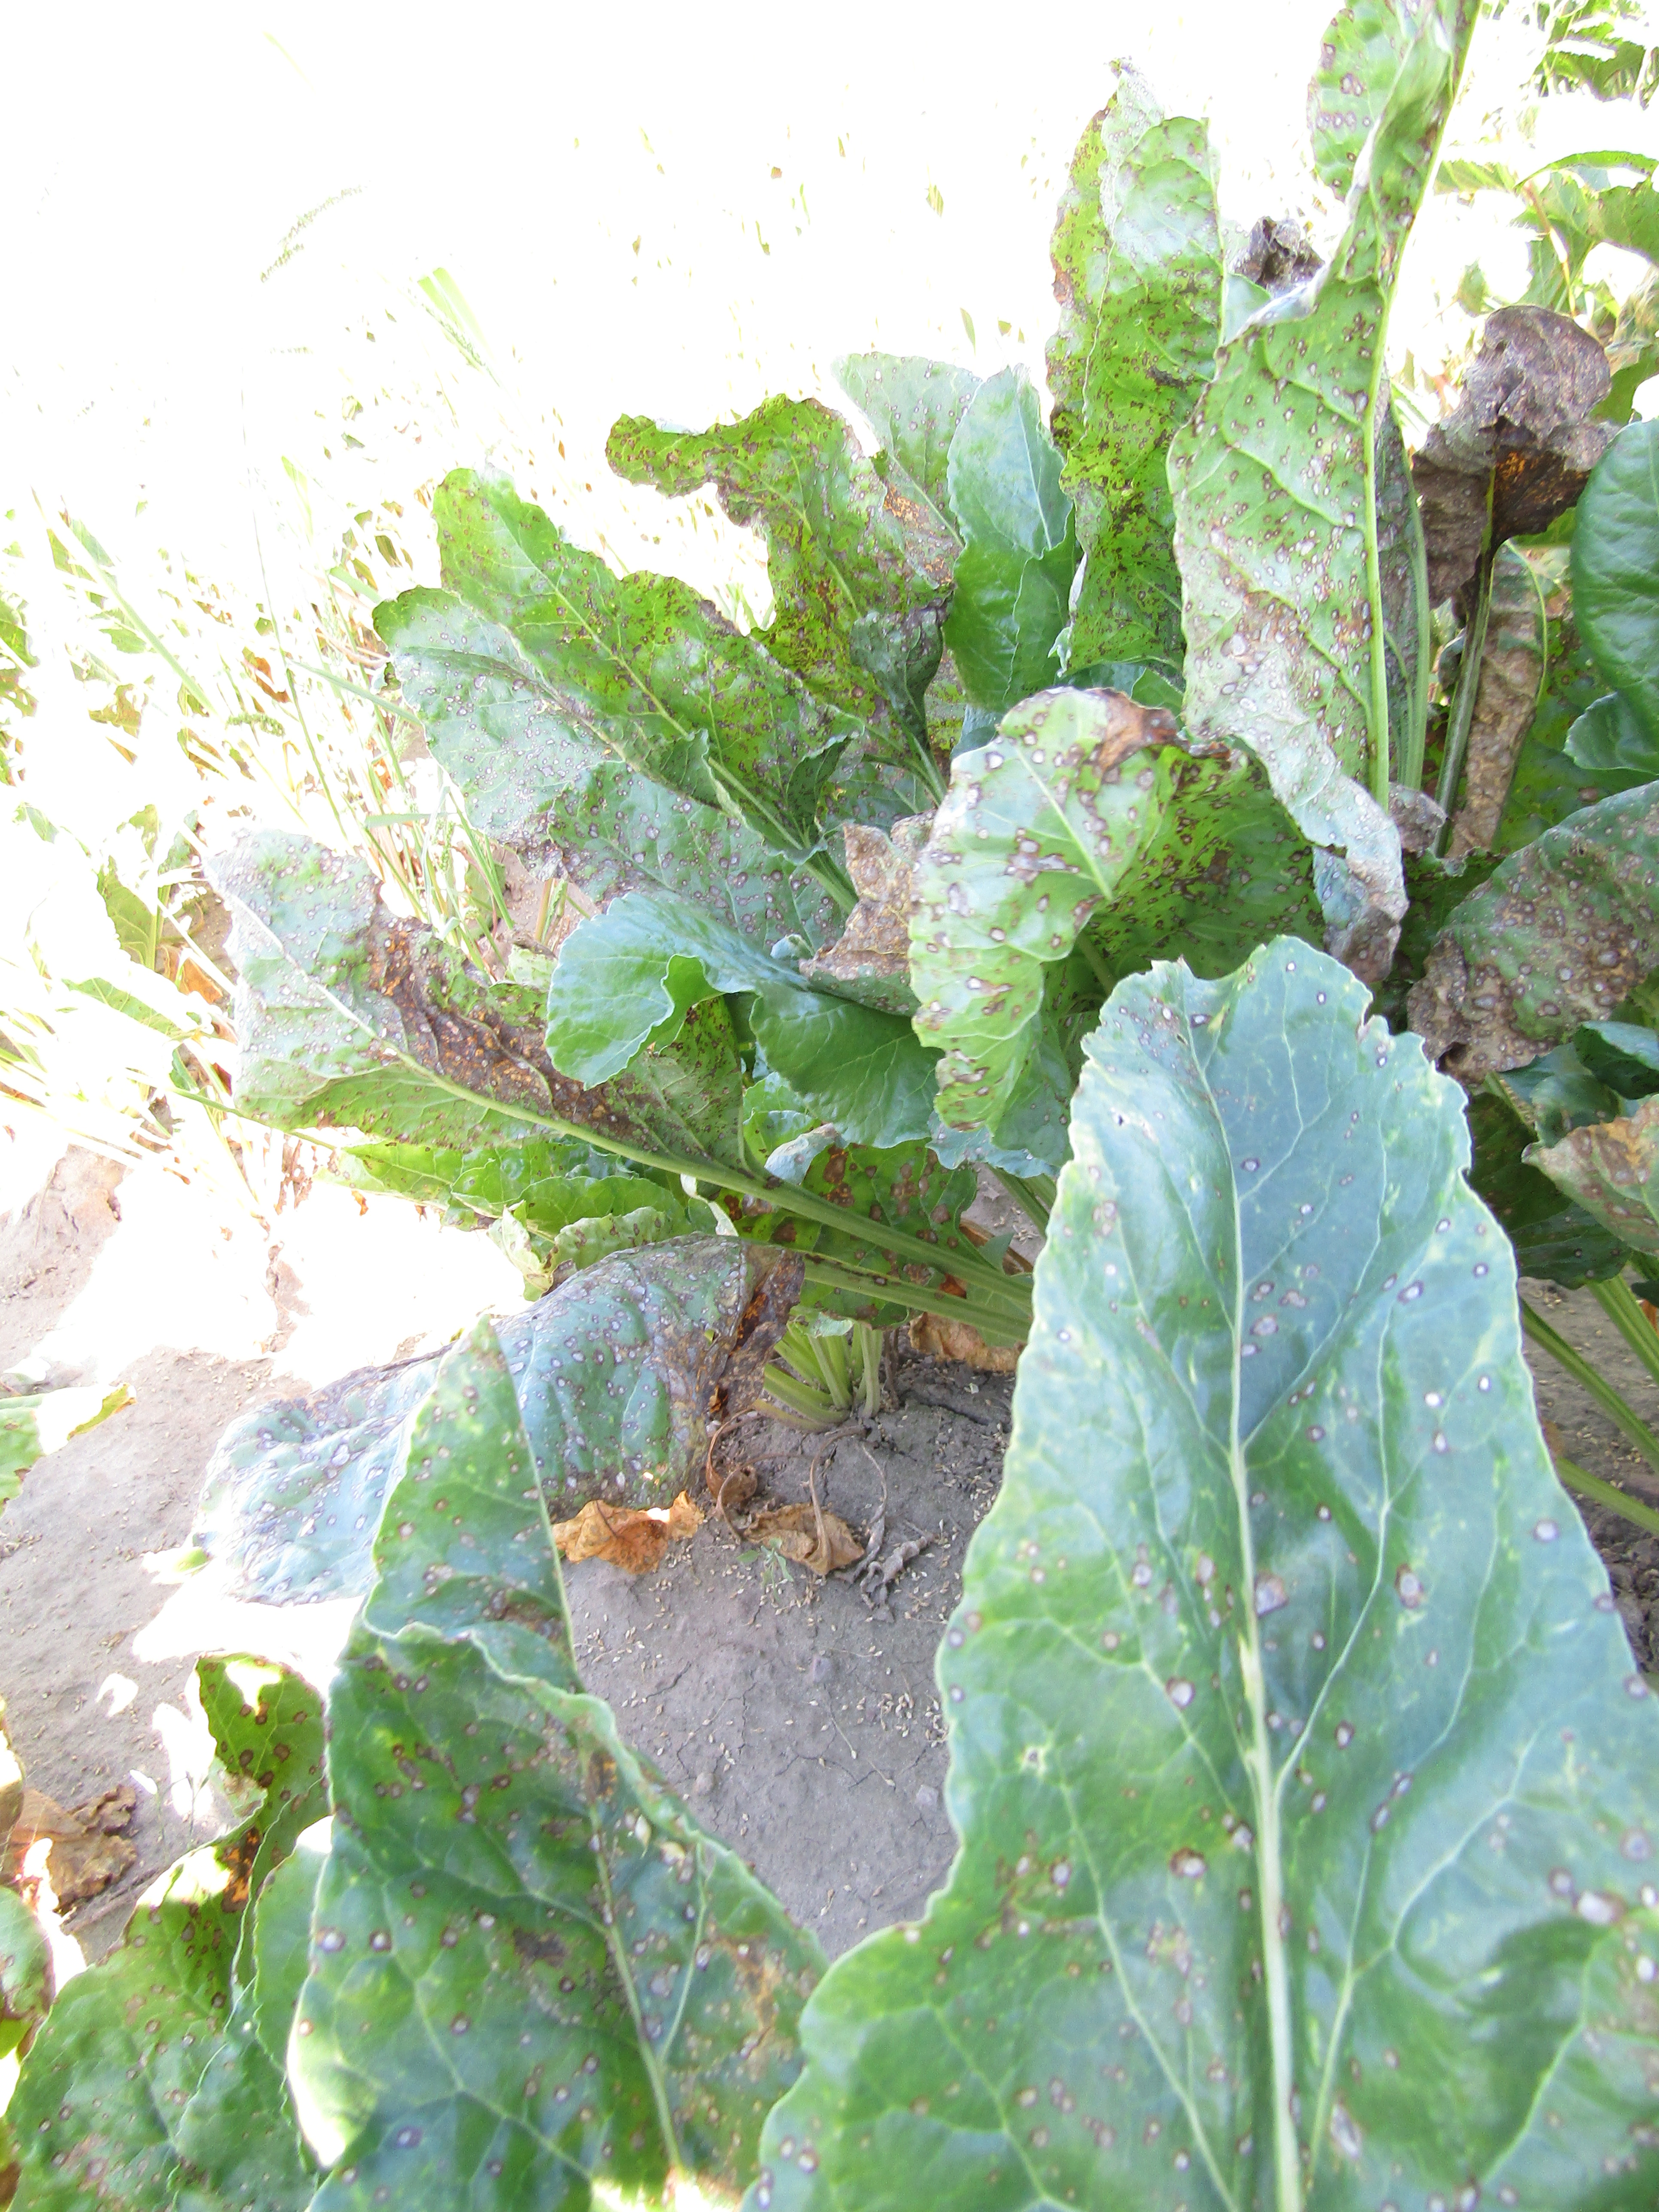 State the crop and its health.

beet, cercospora
